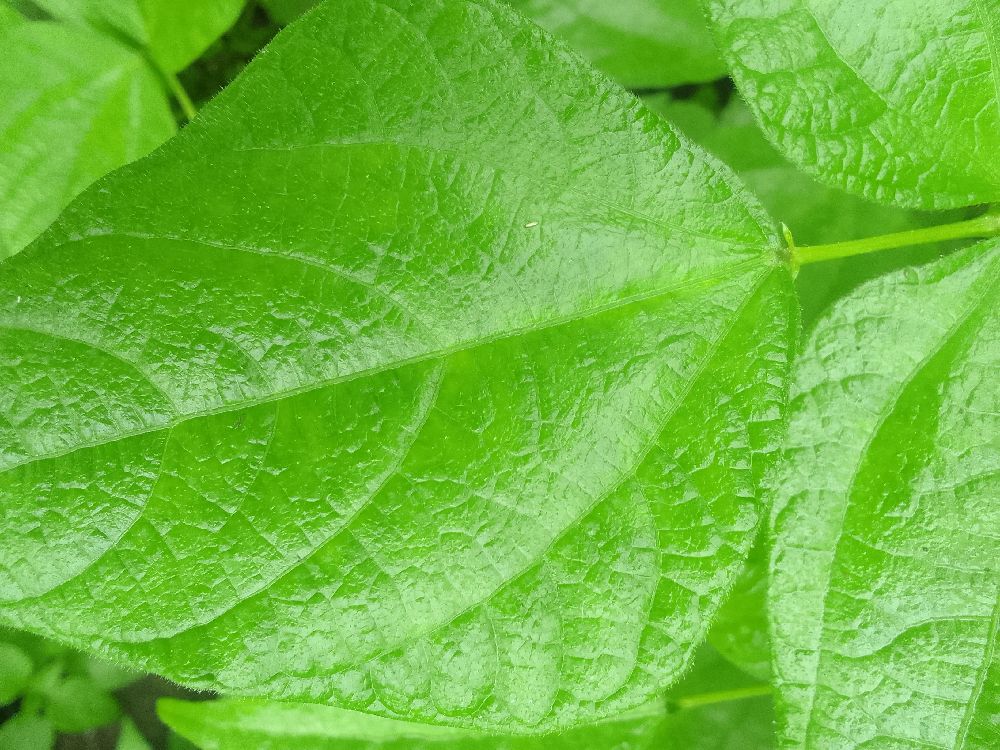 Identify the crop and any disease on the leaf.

common bean, healthy
